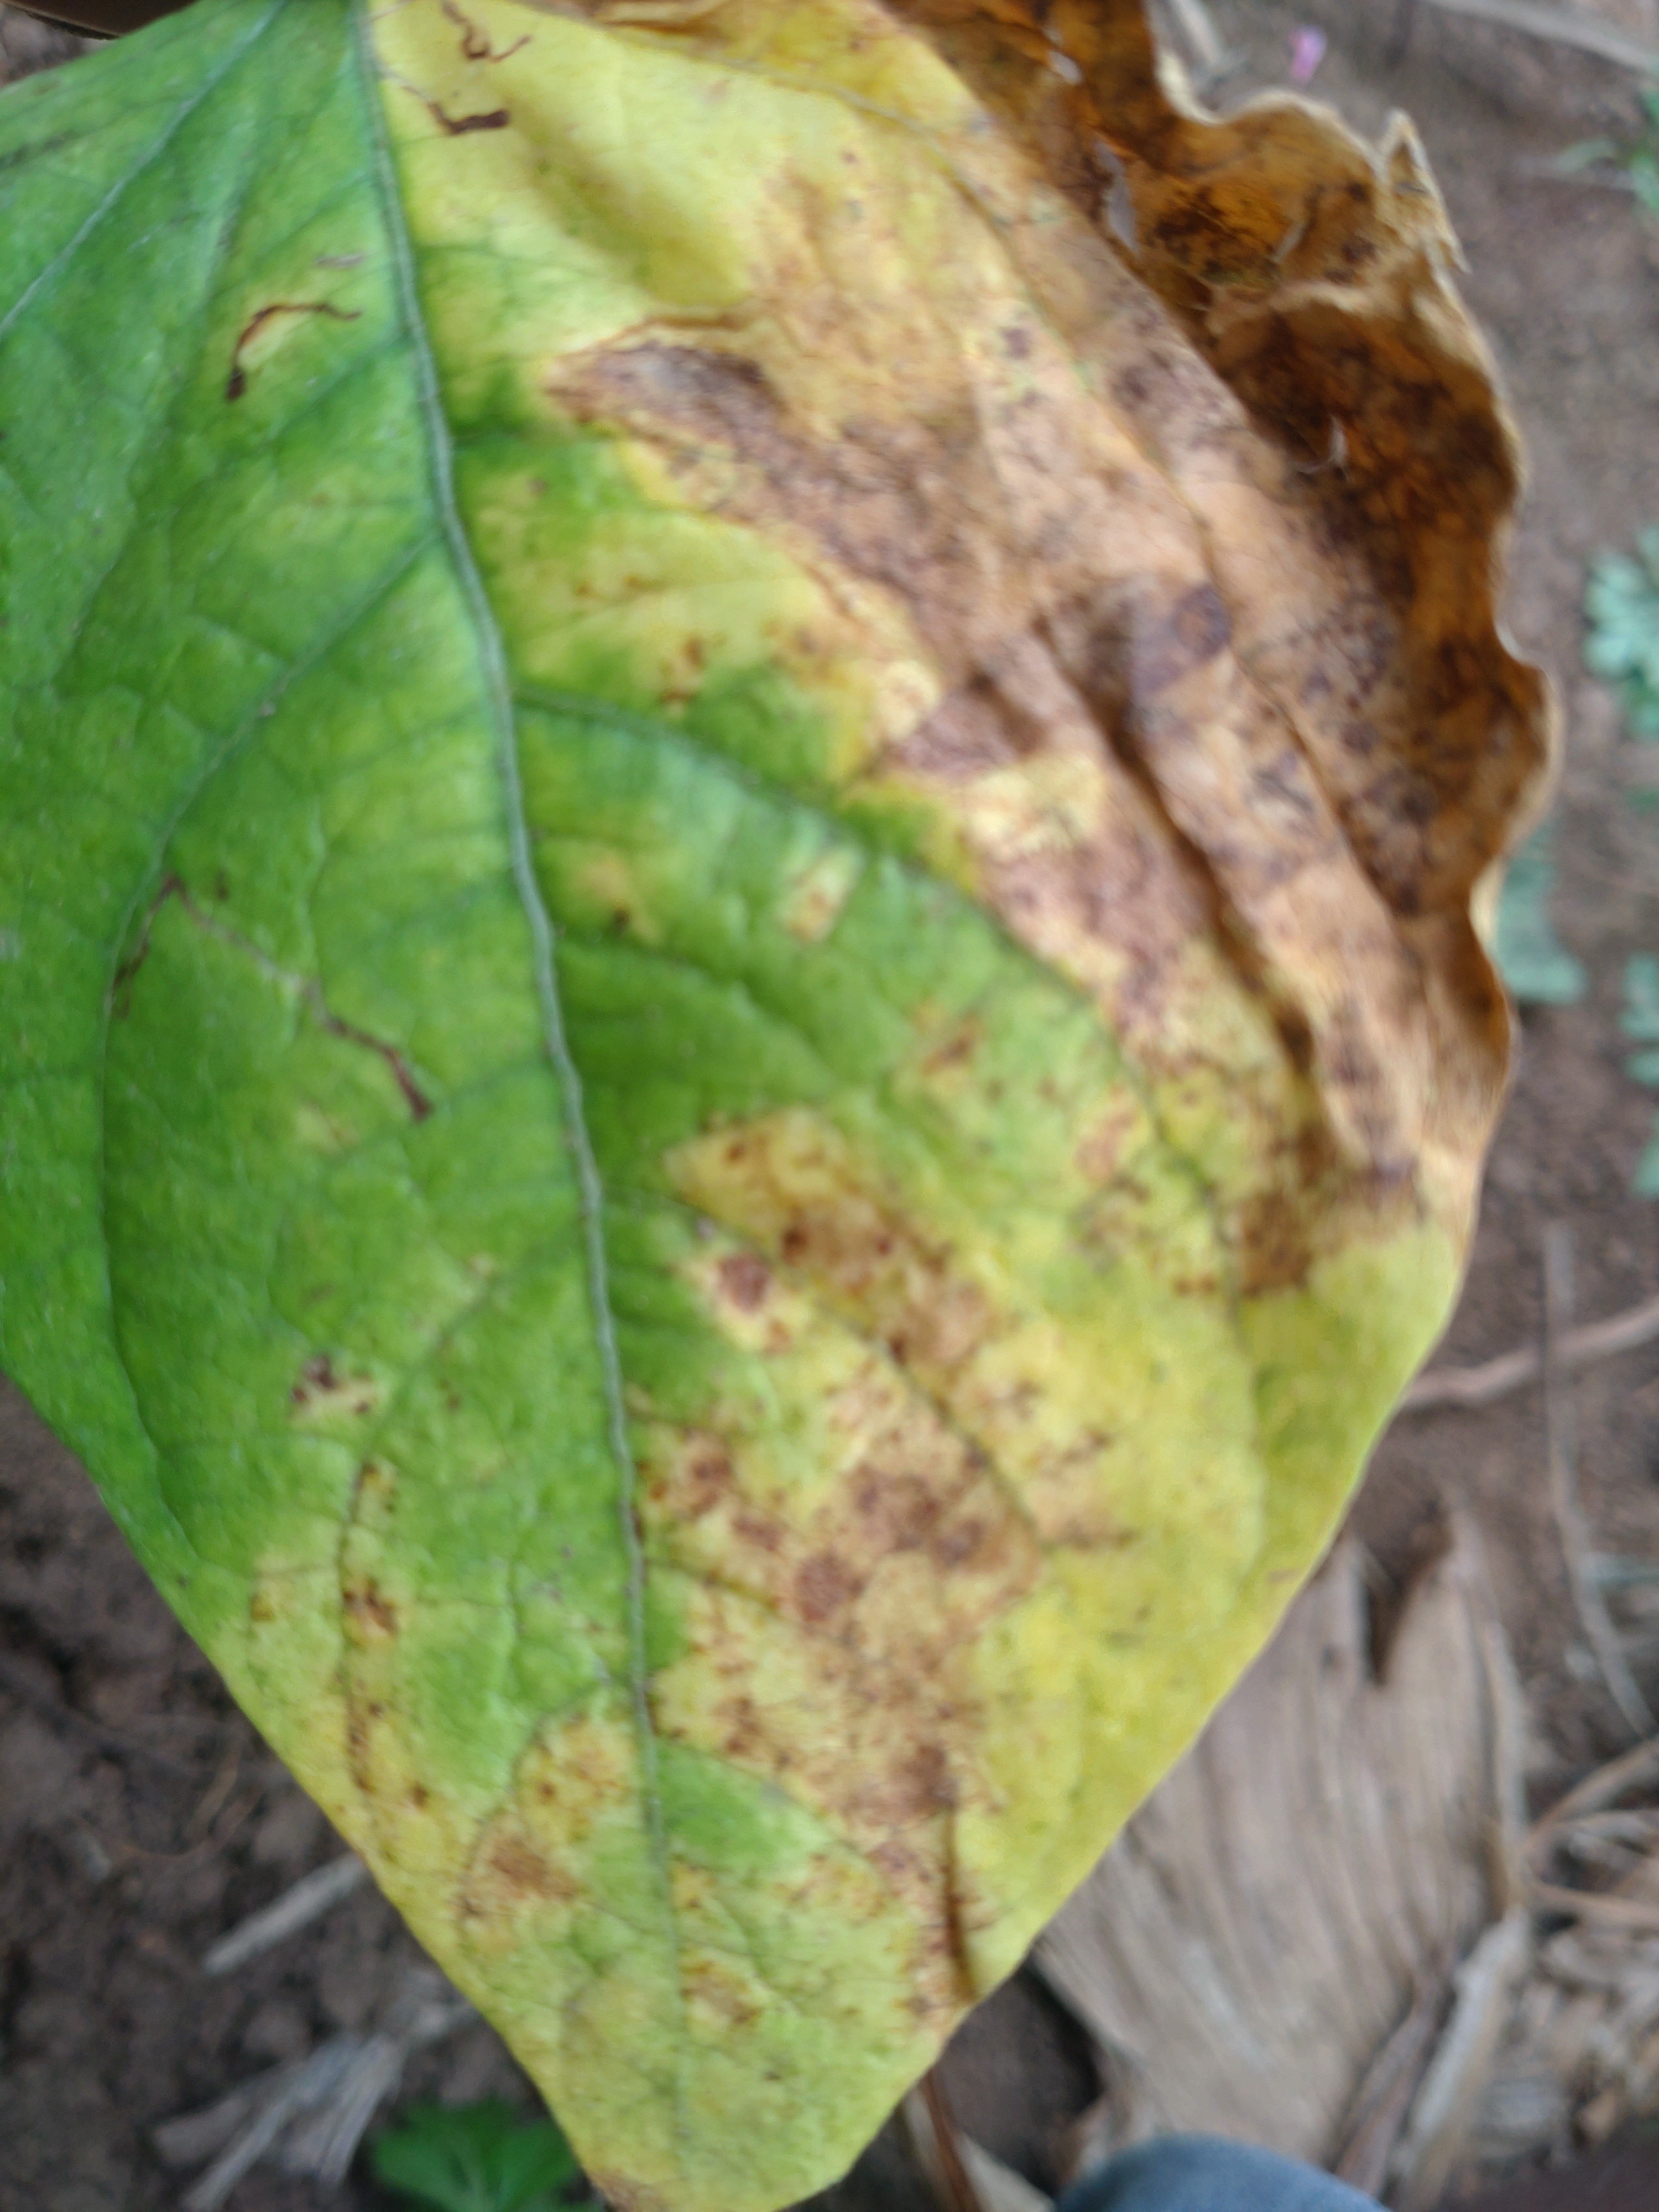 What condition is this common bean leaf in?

rust
